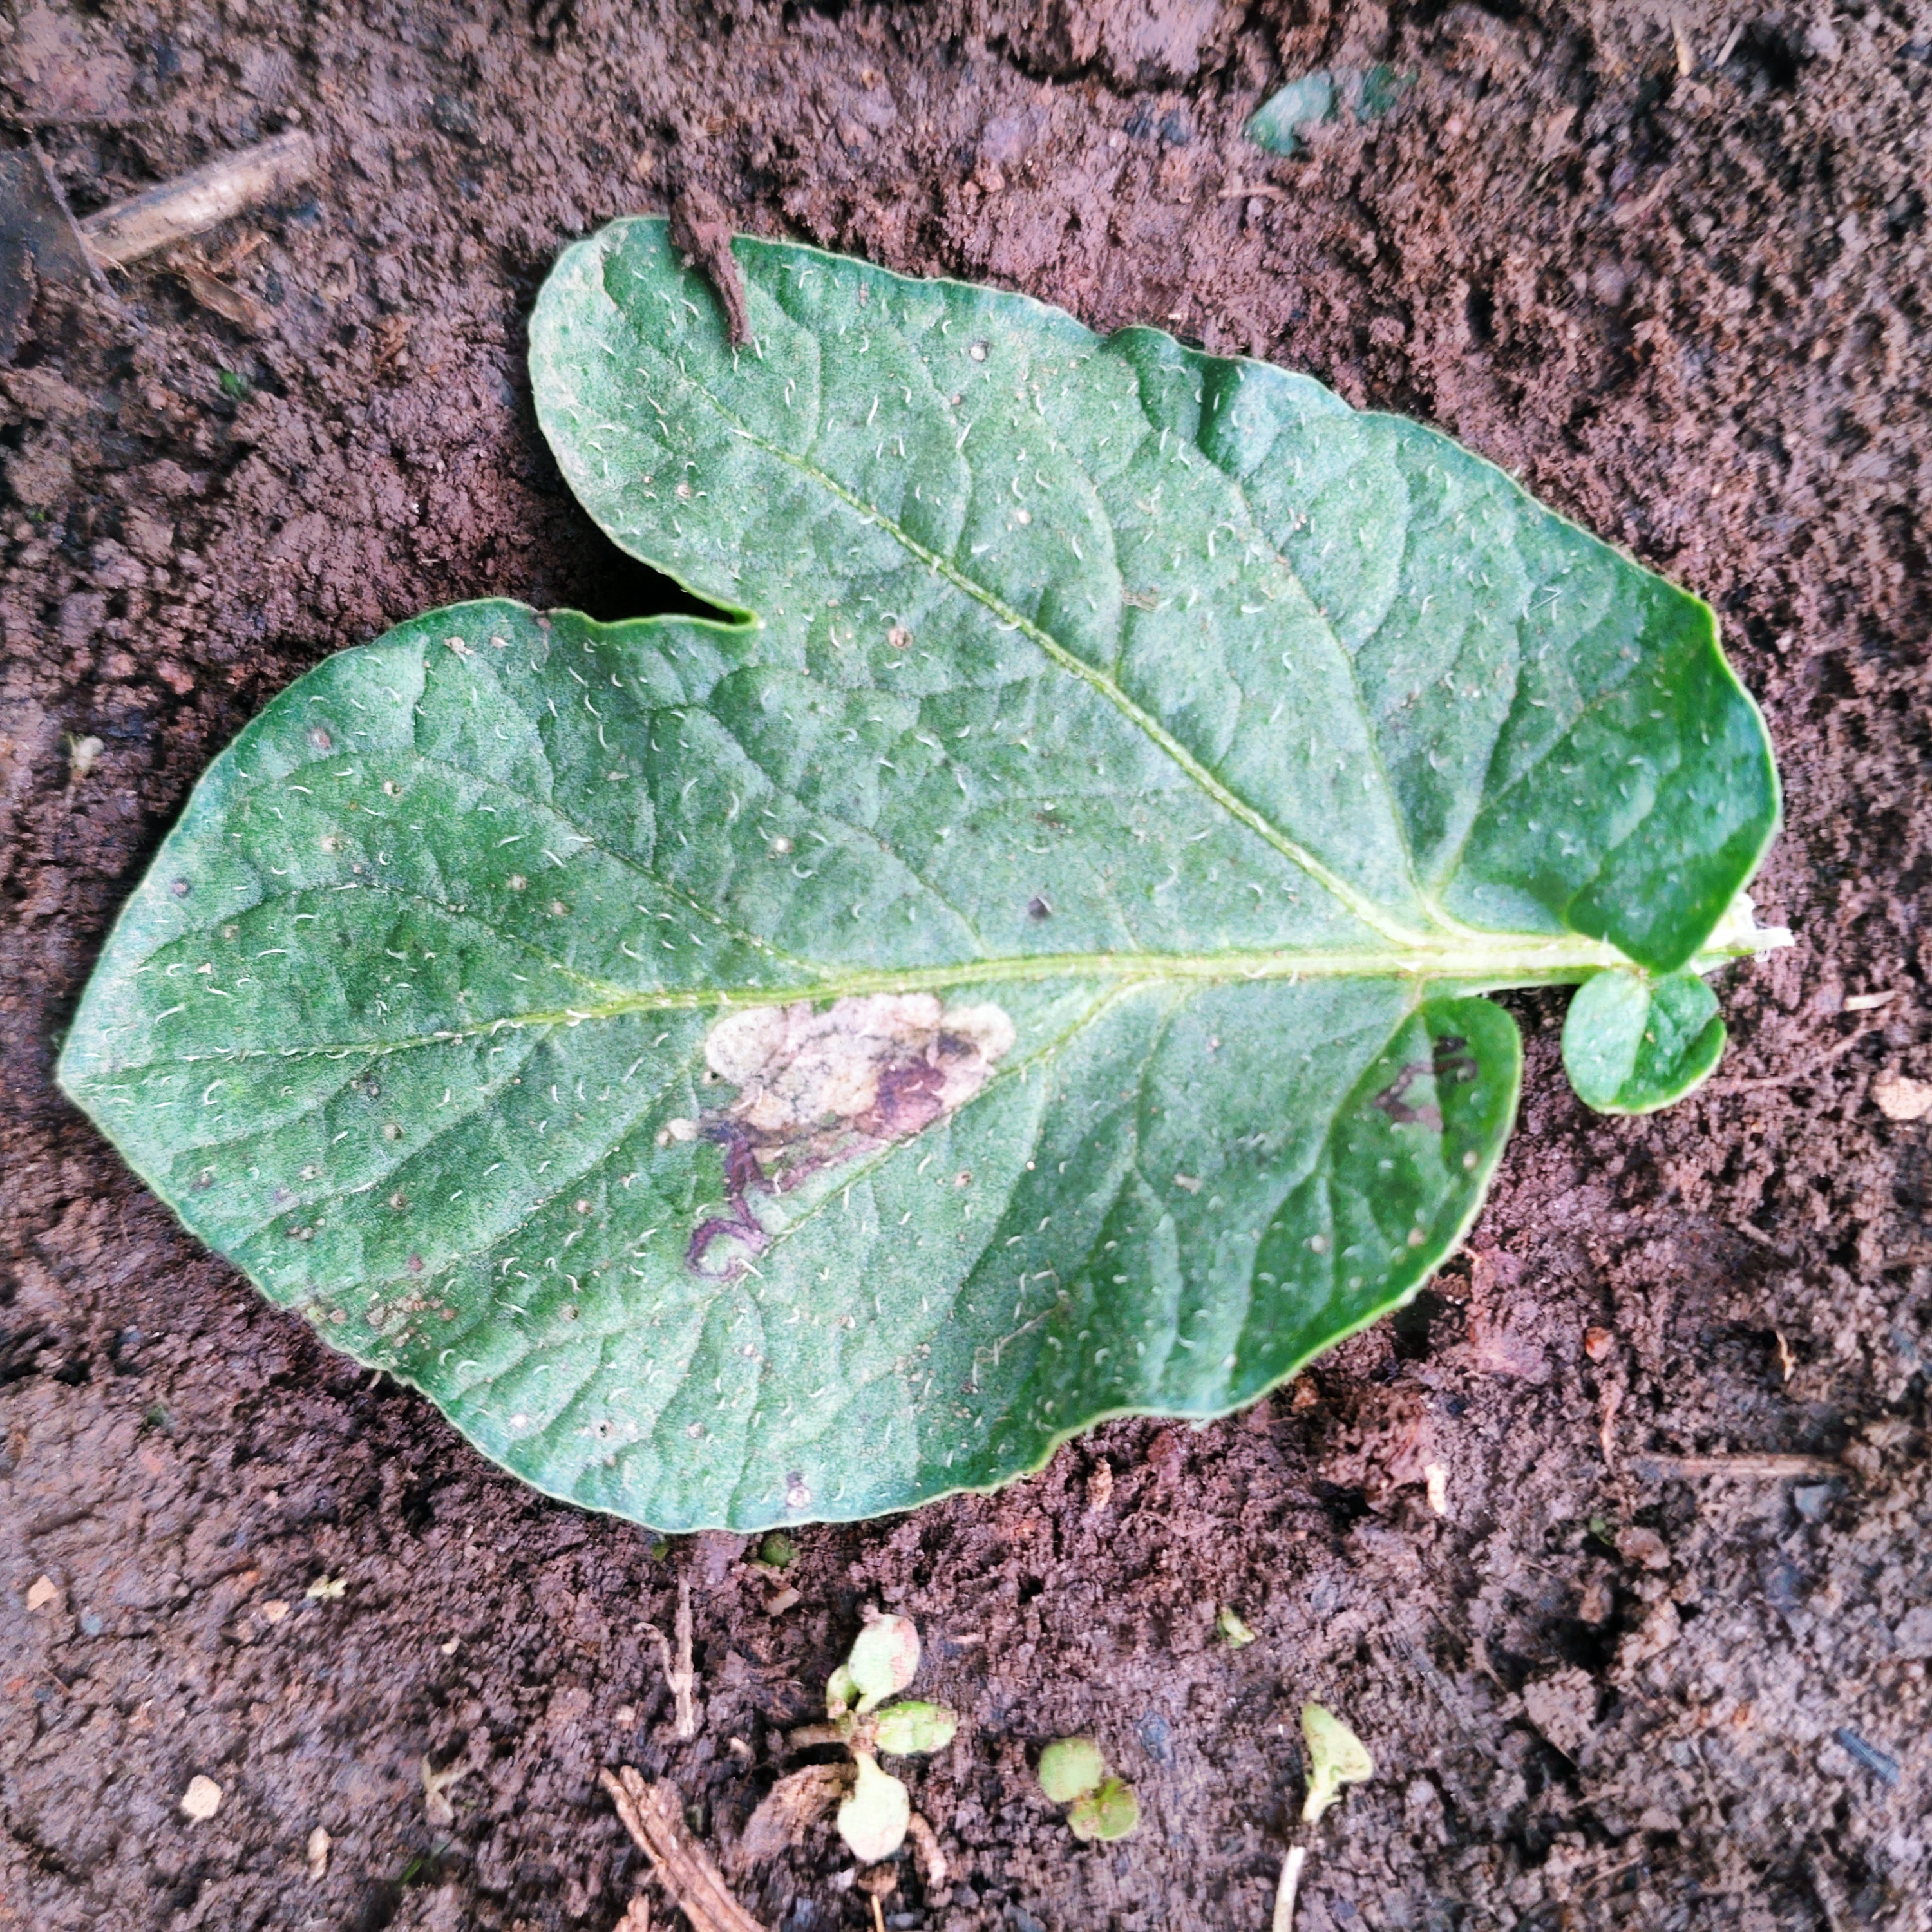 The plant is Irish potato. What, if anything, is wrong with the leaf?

early blight
